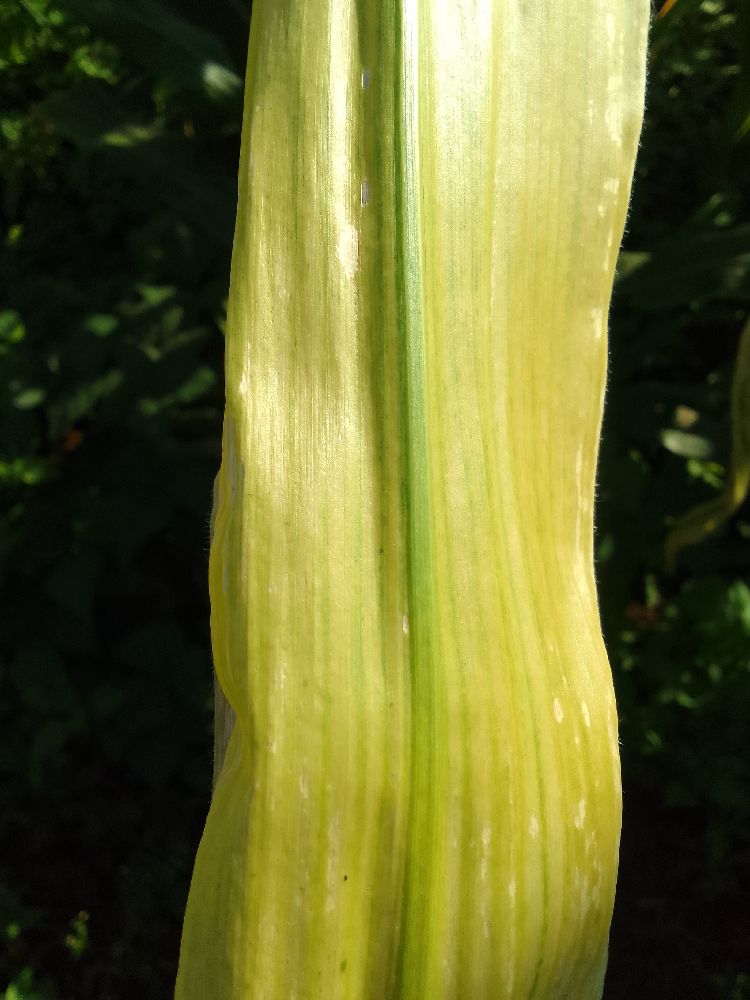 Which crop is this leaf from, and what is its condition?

maize, maize lethal necrosis
